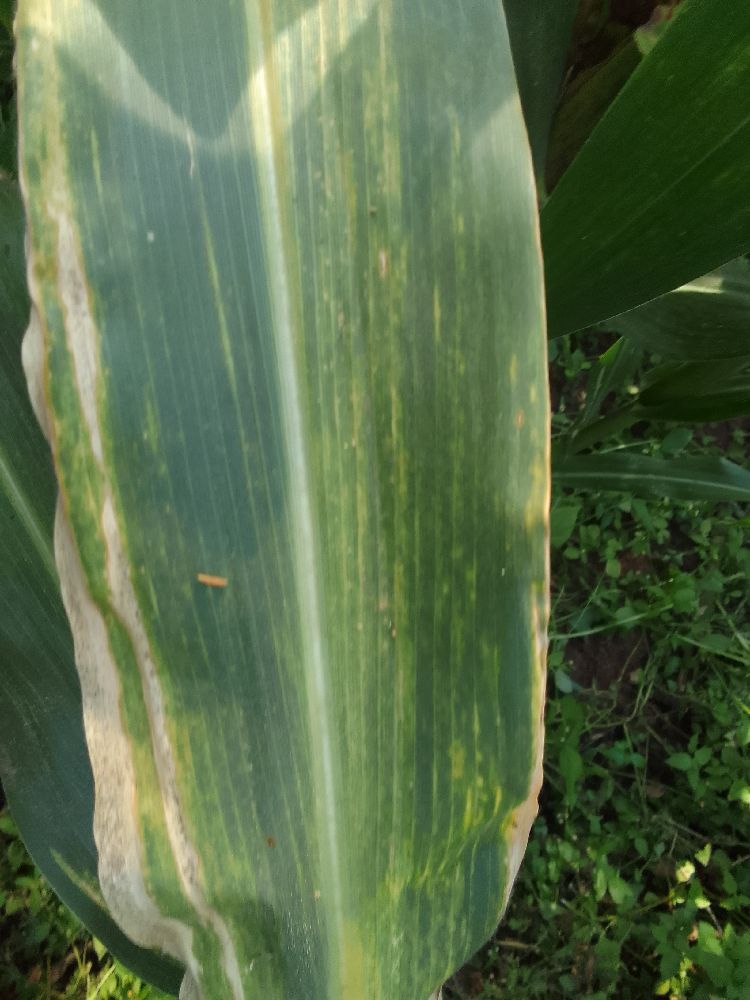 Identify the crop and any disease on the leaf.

maize, maize lethal necrosis
